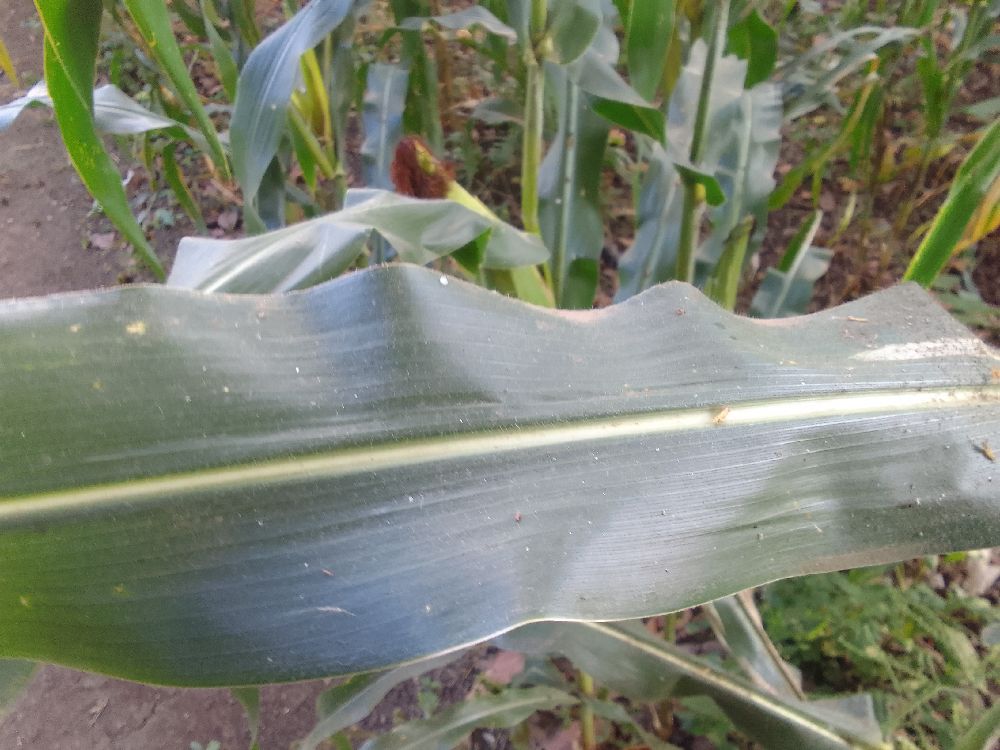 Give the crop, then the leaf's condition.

maize, healthy
